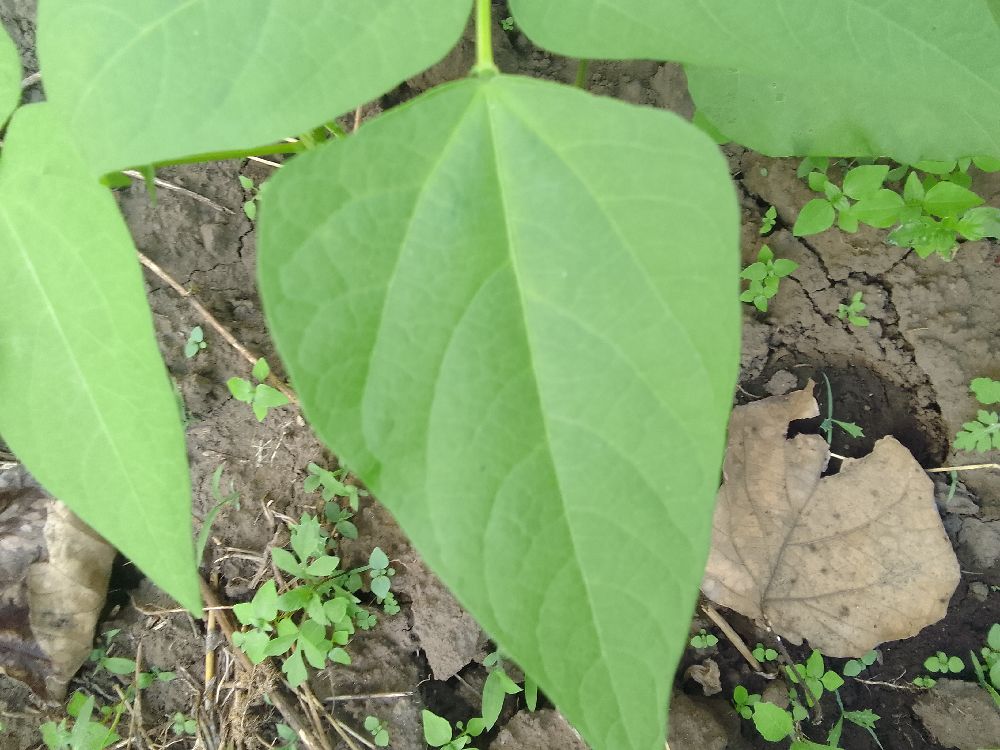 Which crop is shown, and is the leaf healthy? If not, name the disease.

common bean, healthy
